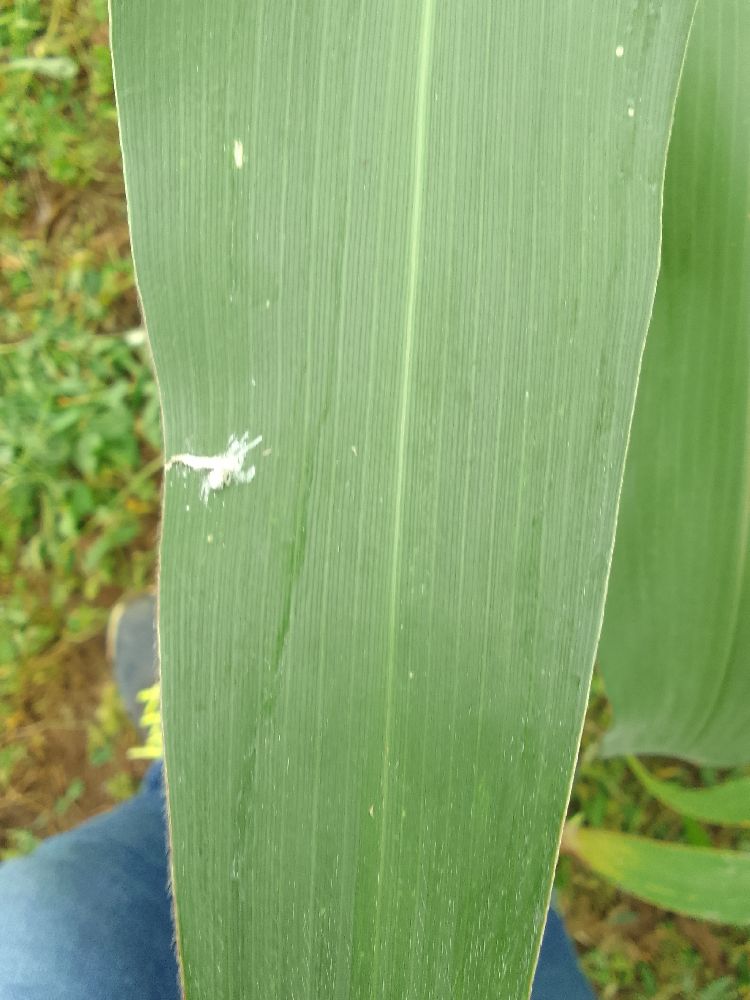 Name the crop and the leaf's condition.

maize, healthy
